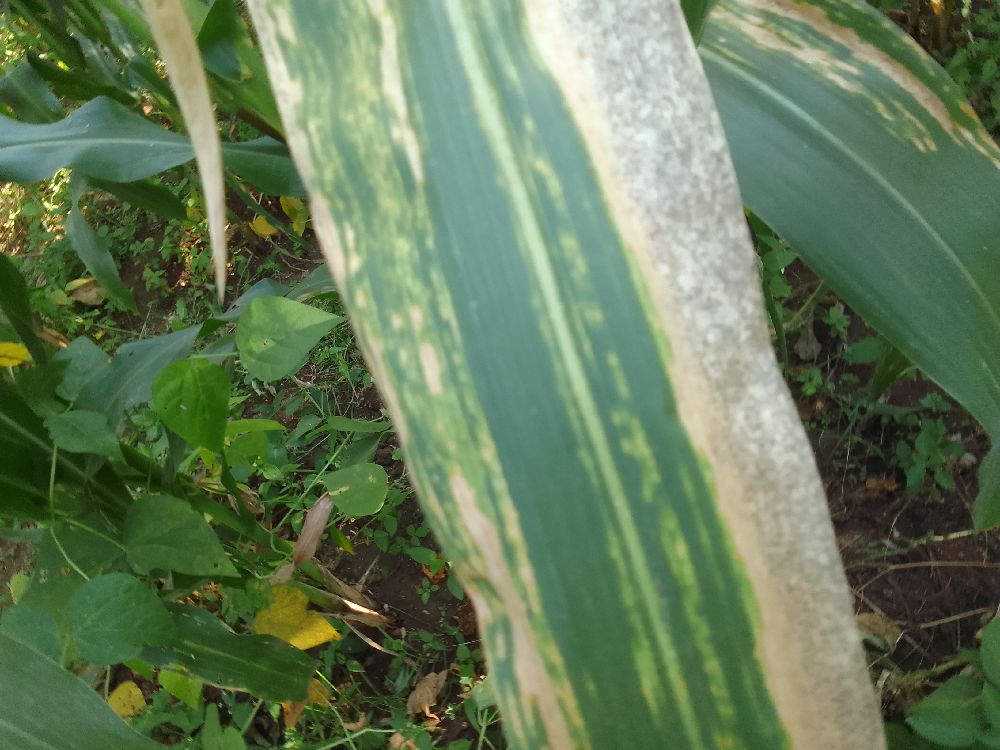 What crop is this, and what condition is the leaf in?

maize, maize lethal necrosis
